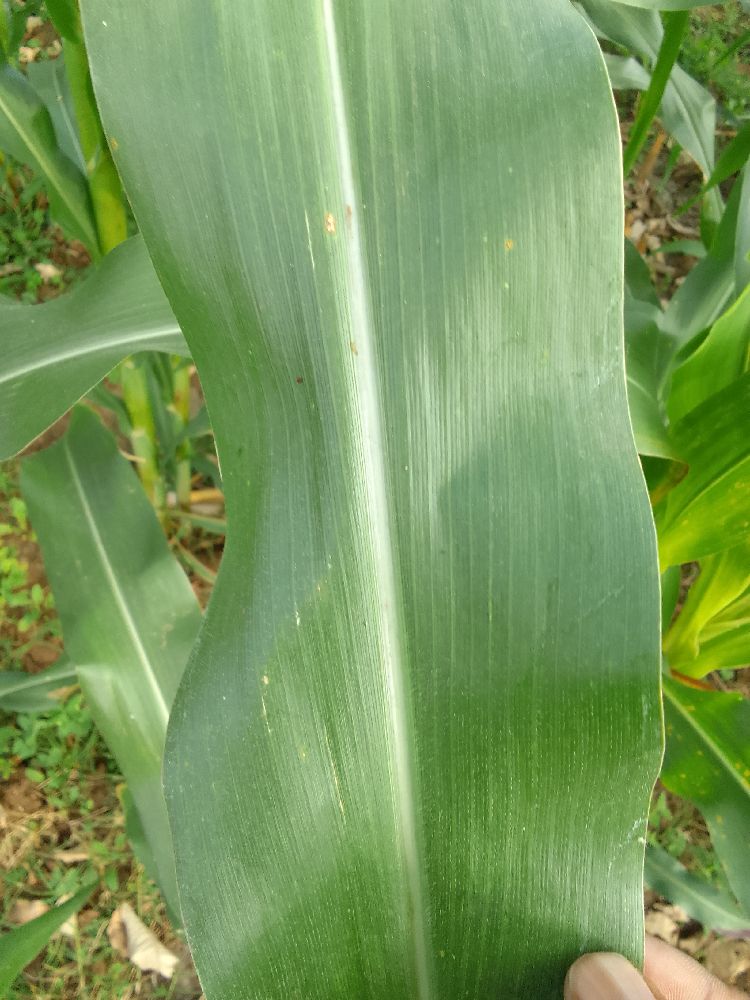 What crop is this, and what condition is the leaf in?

maize, healthy
